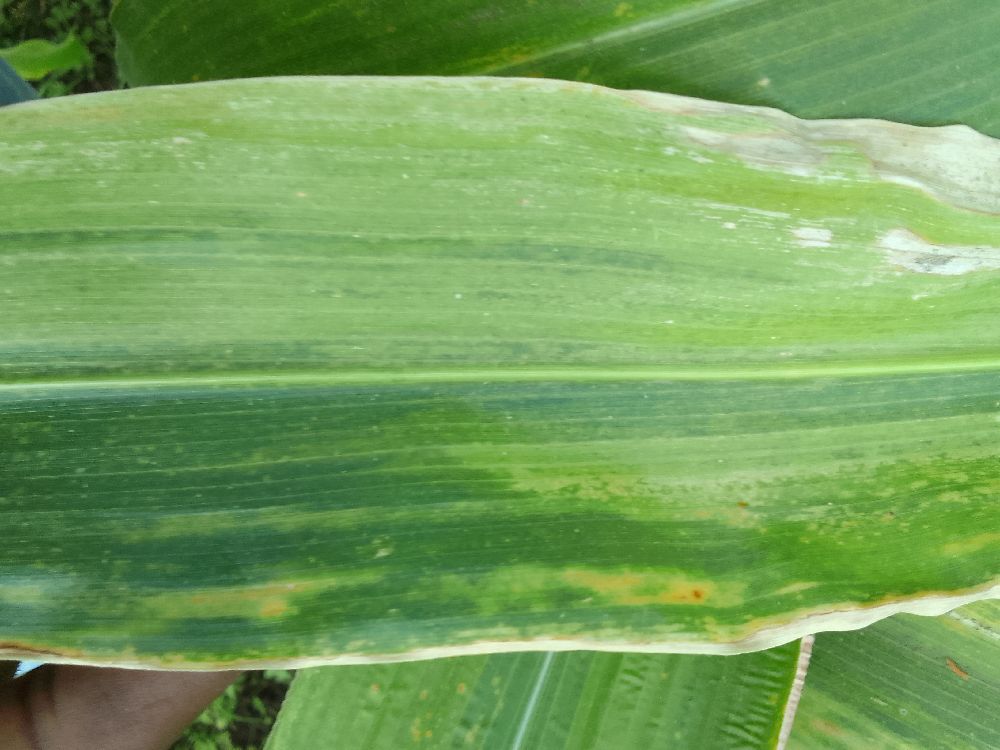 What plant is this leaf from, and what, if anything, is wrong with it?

maize, maize lethal necrosis
